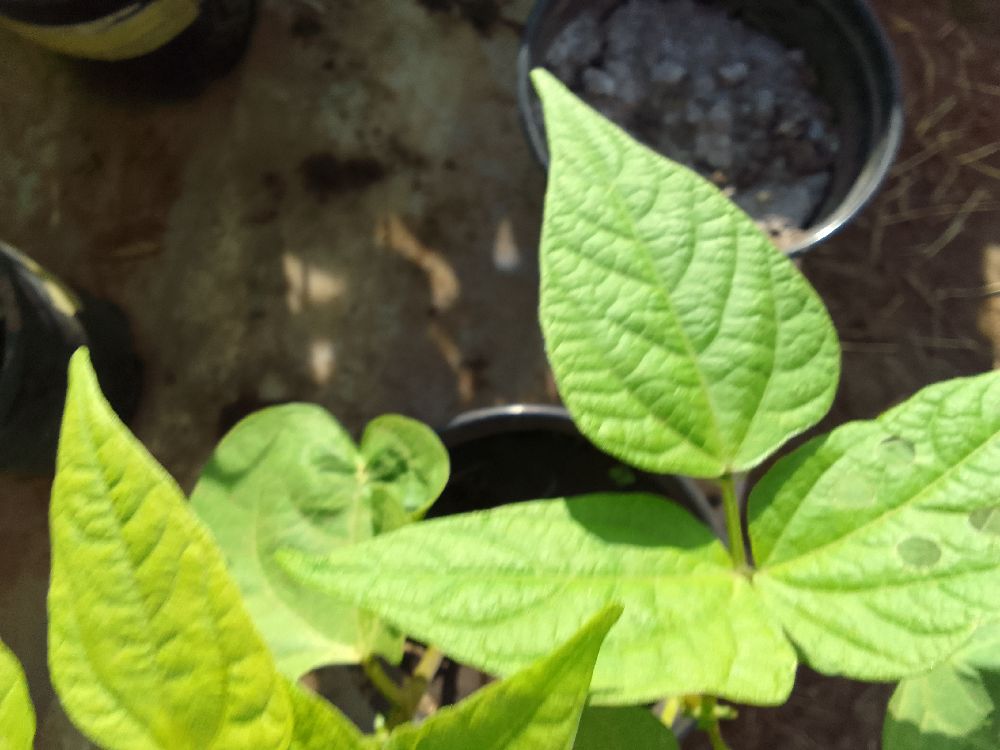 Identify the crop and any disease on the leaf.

common bean, healthy
